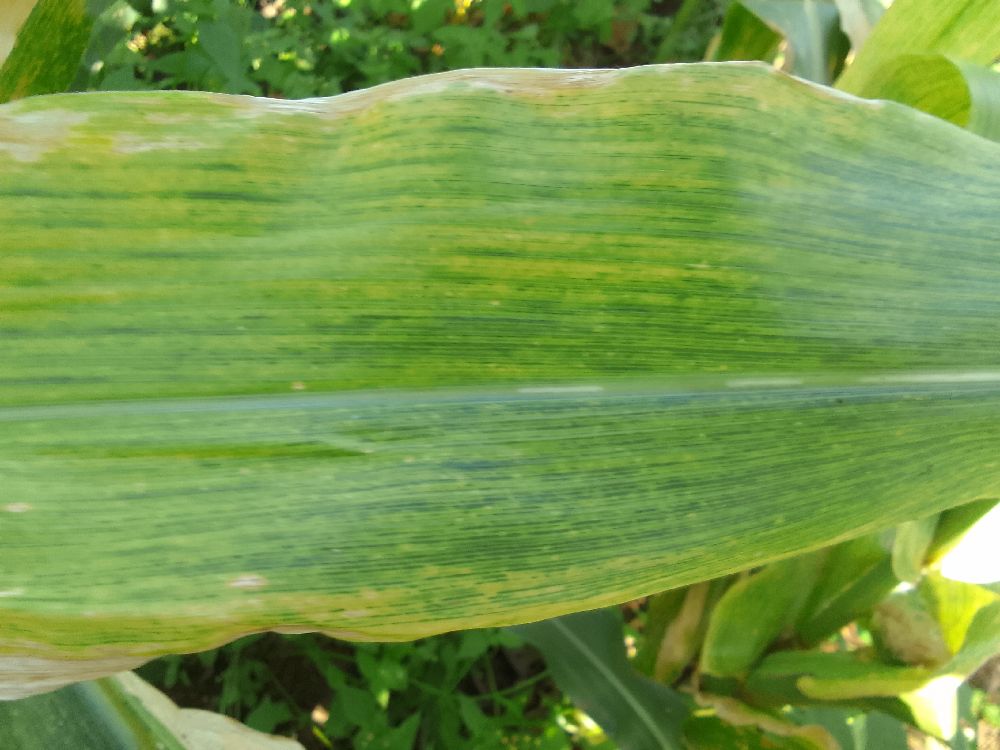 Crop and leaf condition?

maize, maize lethal necrosis
